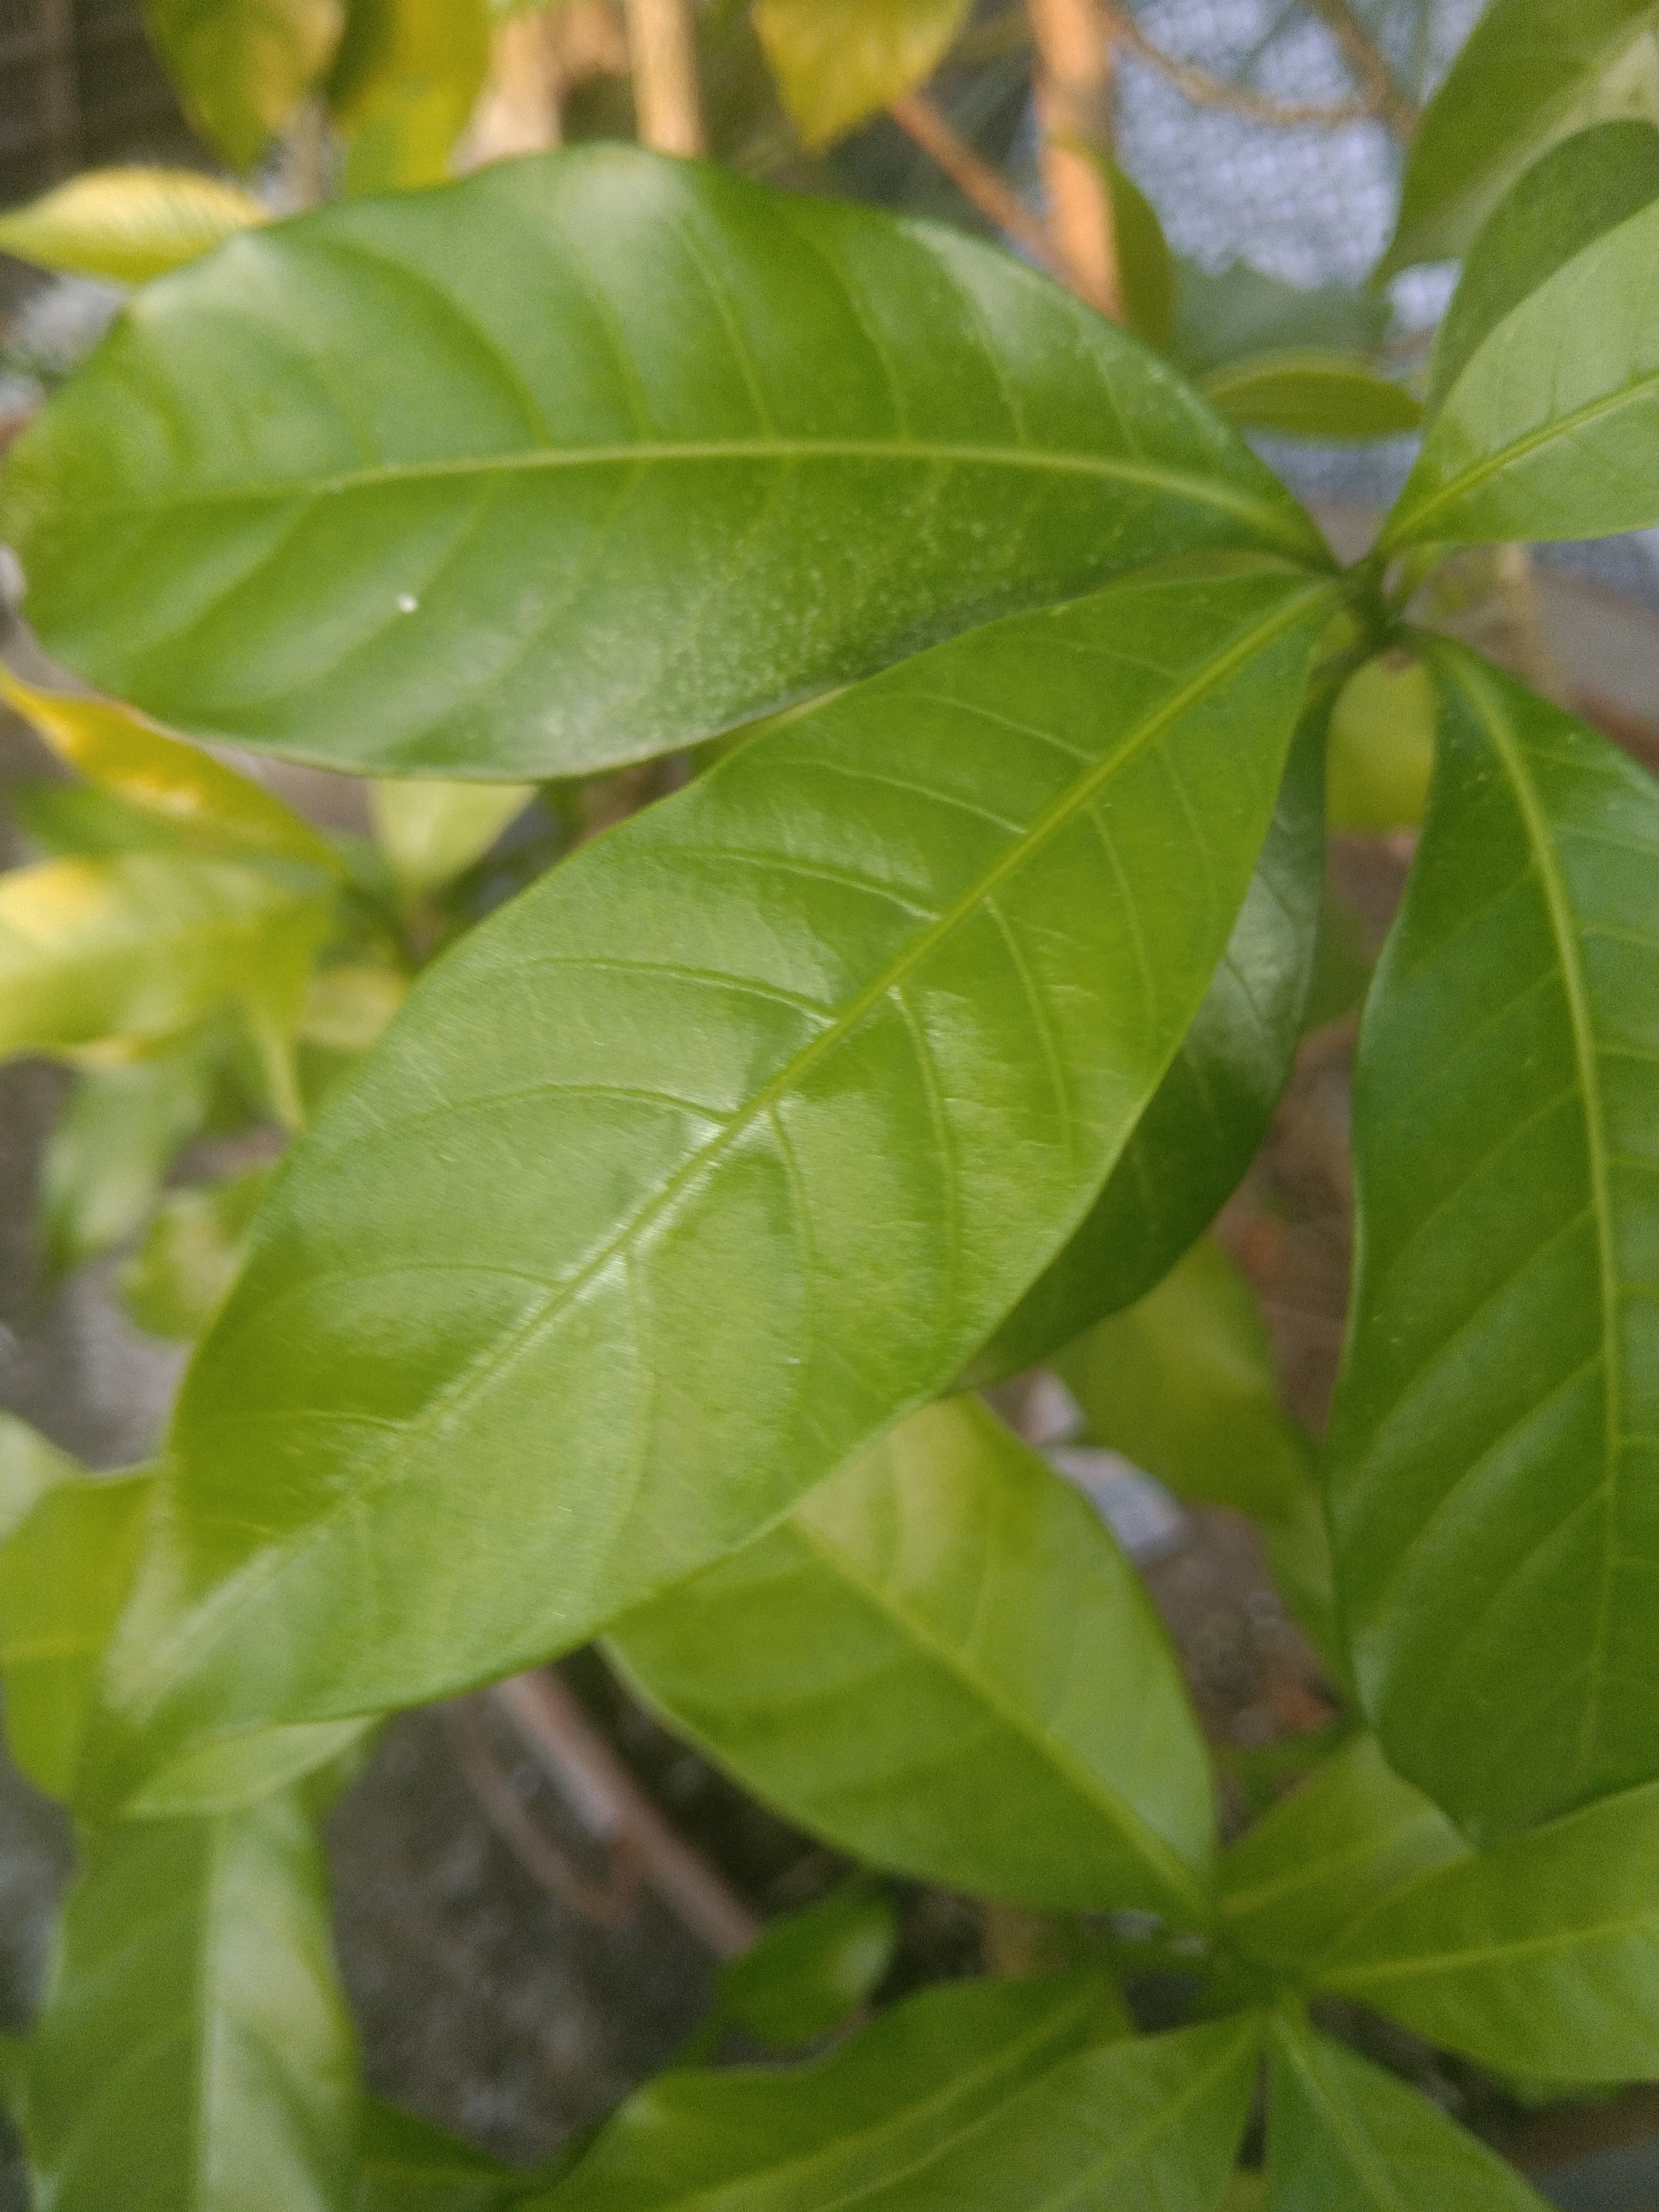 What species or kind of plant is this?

togor
